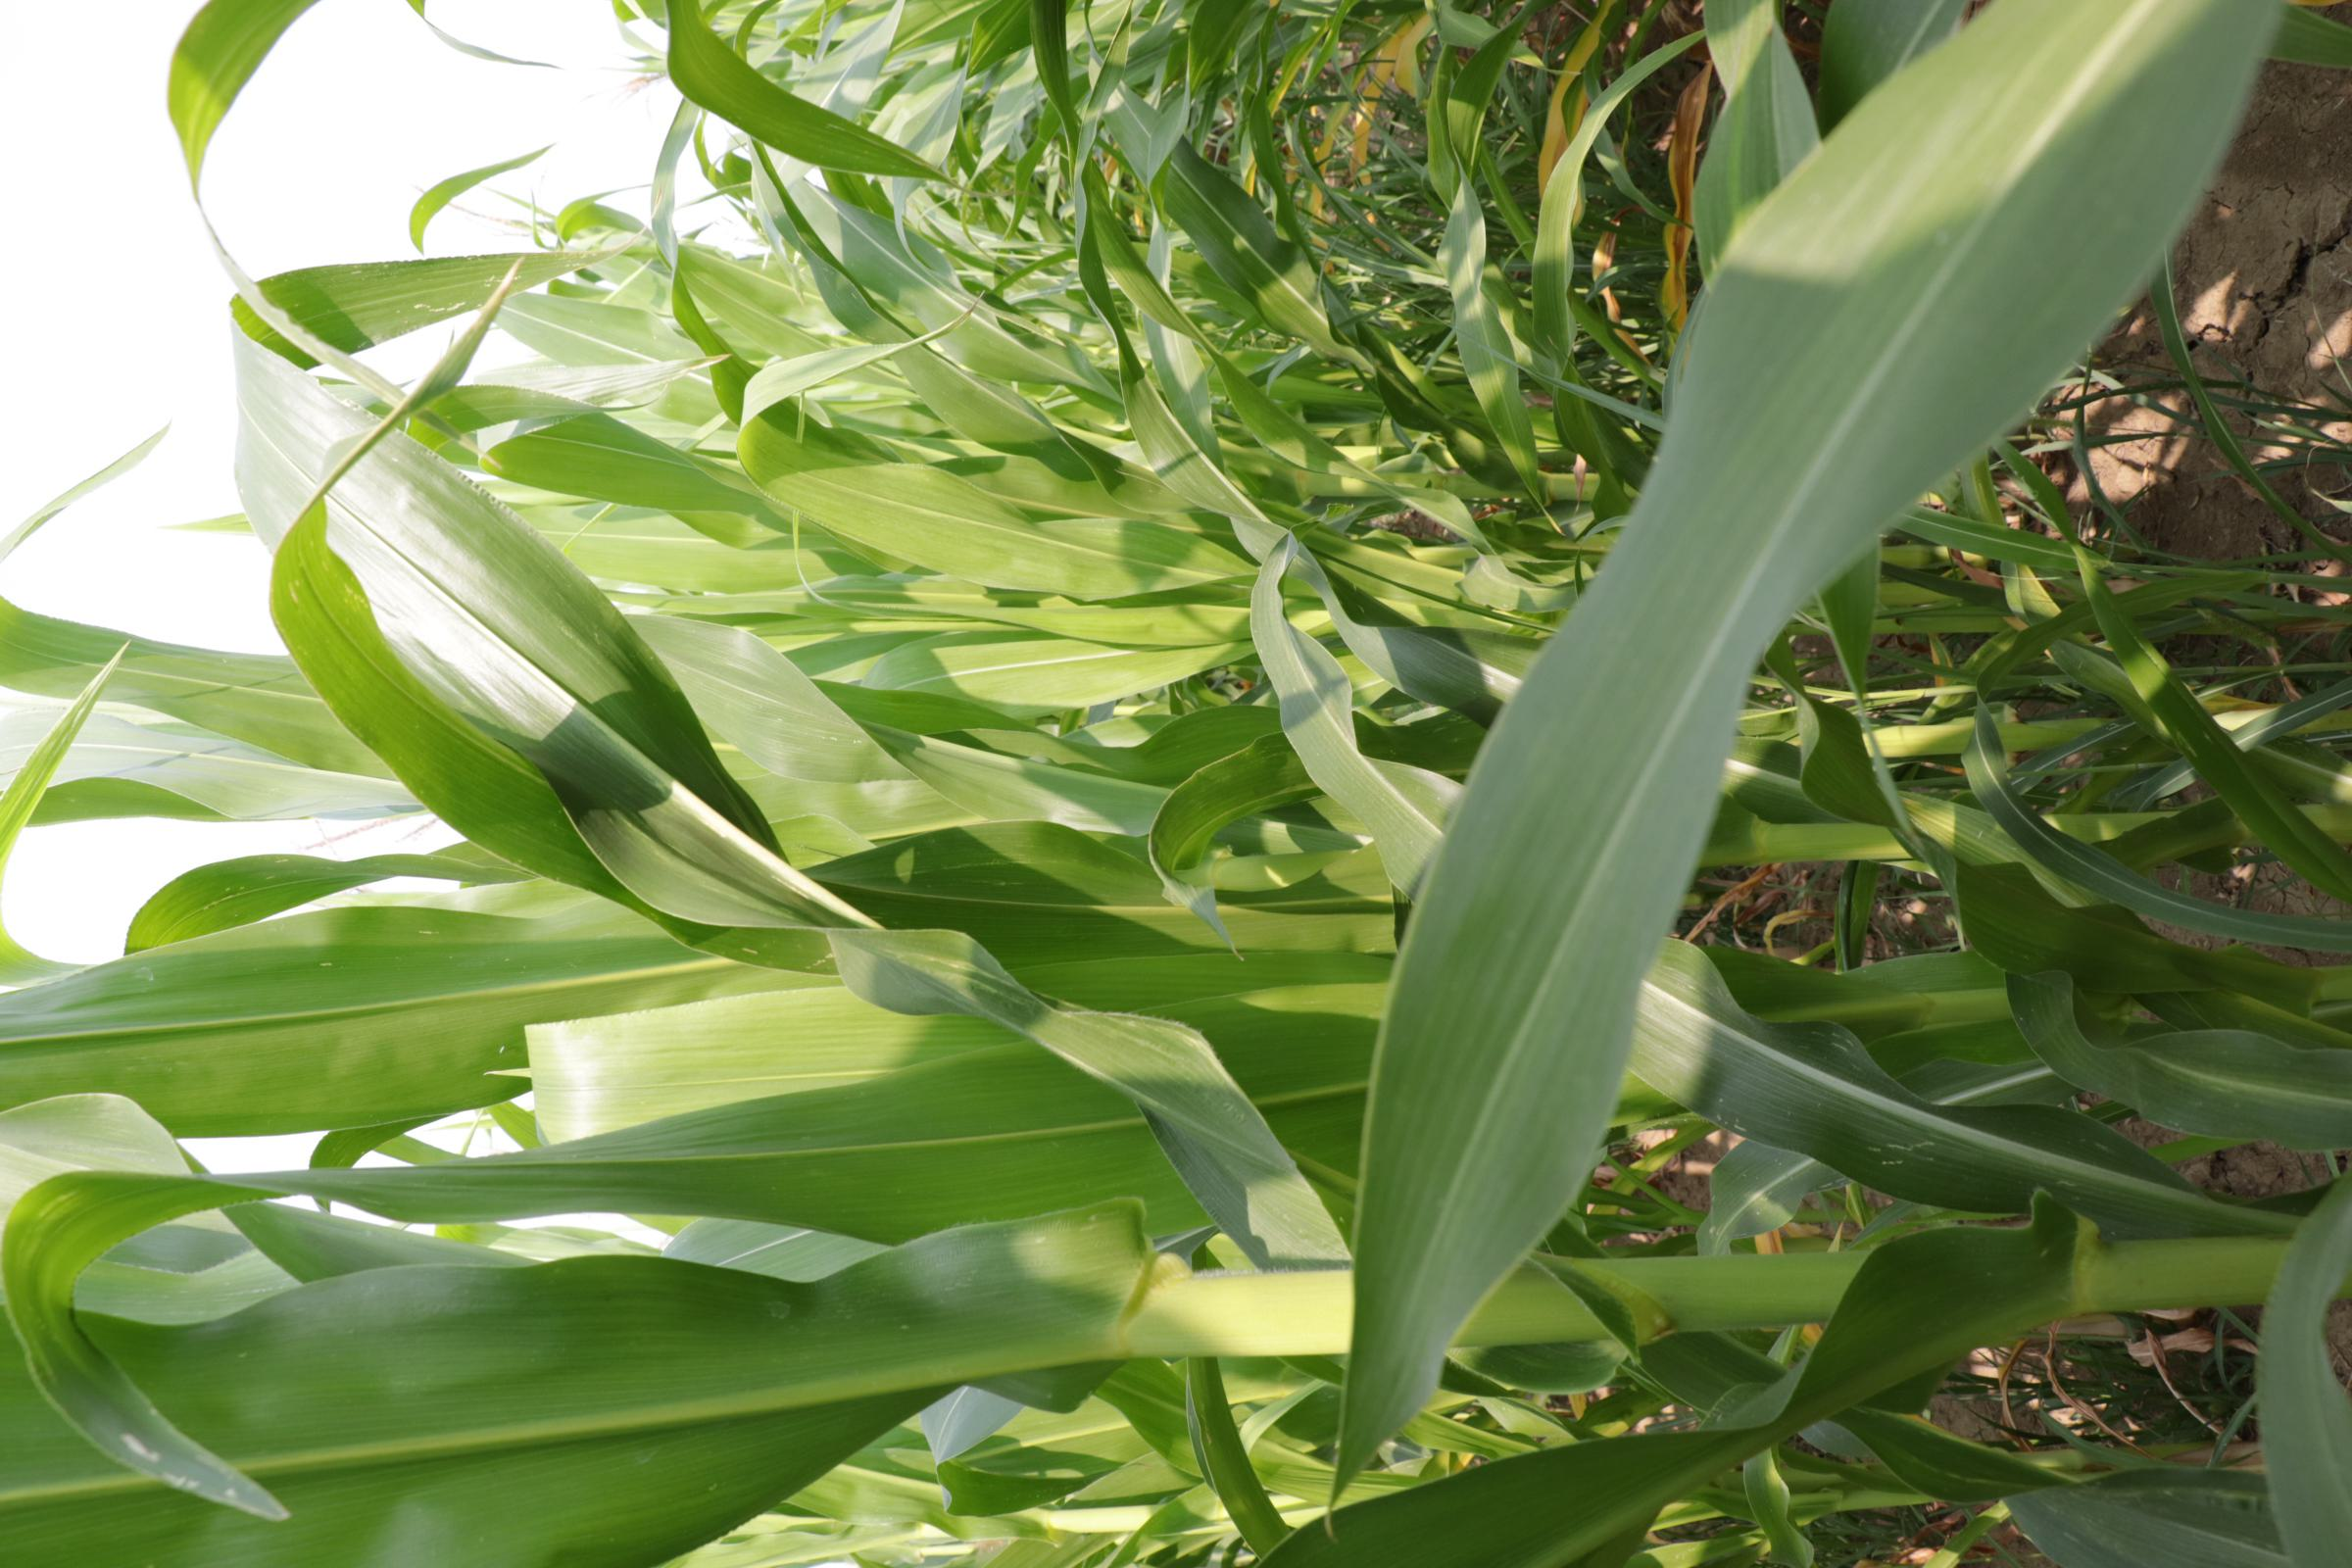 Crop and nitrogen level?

maize, reduced nitrogen fertilisation
